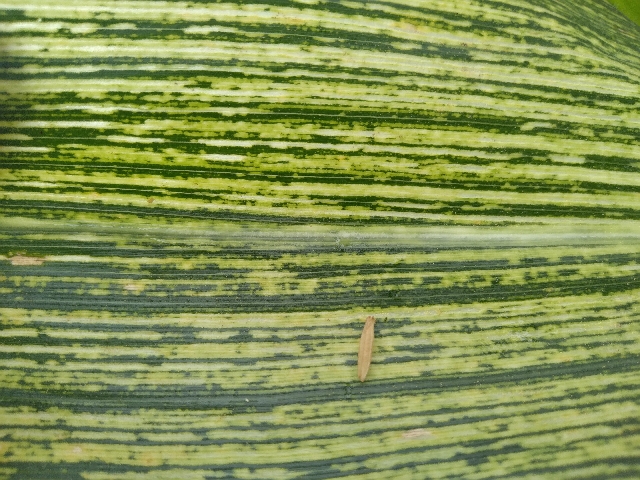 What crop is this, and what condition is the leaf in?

maize, maize streak virus
